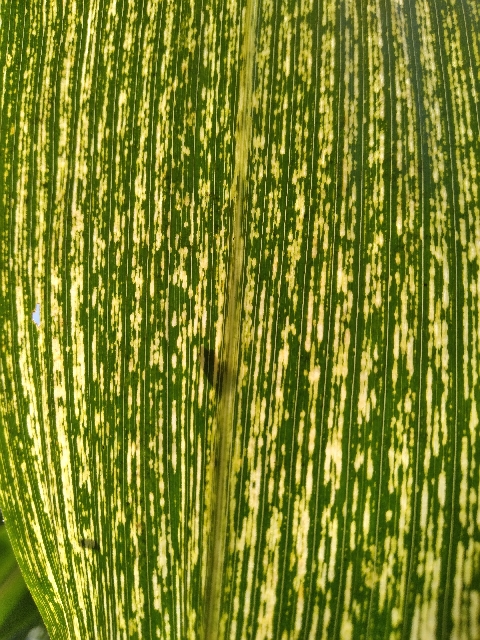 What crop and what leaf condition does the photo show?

maize, maize streak virus
